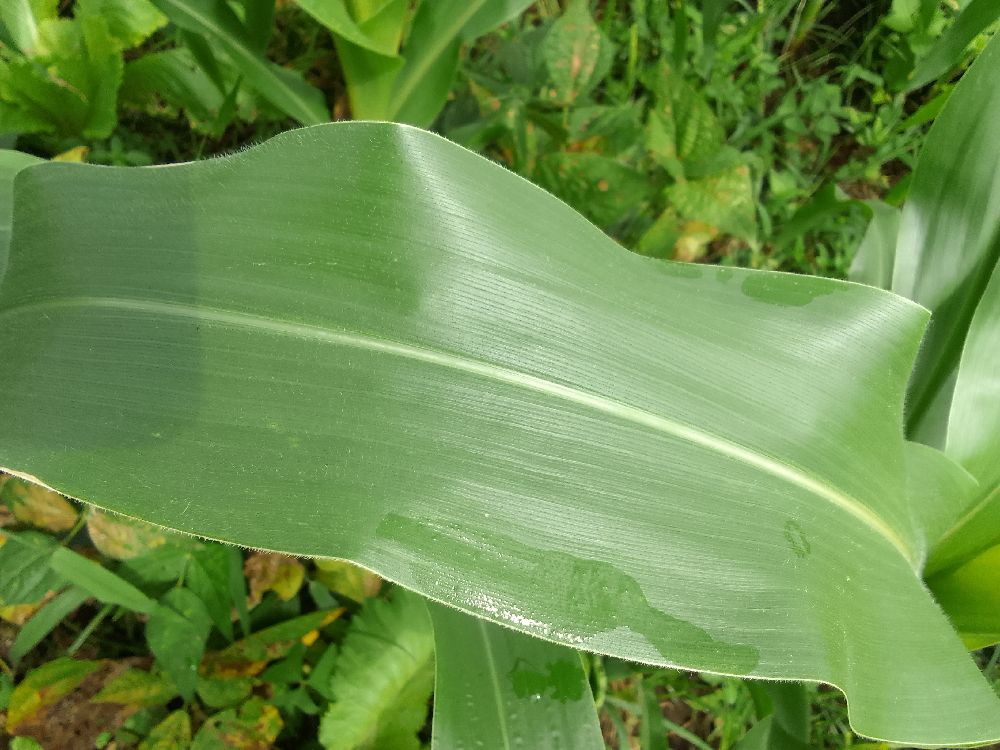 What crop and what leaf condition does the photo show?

maize, healthy
